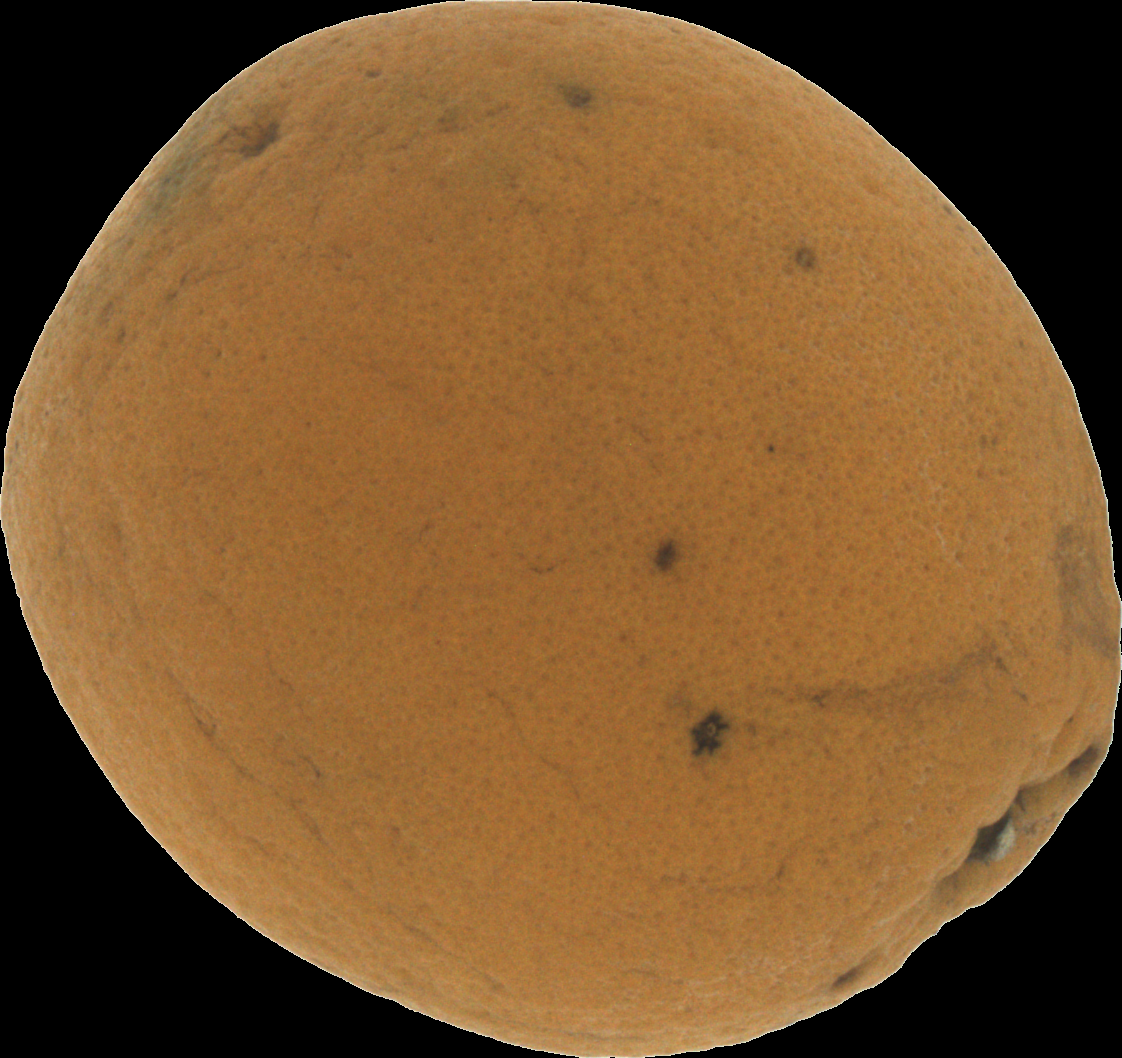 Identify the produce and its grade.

orange, bad
